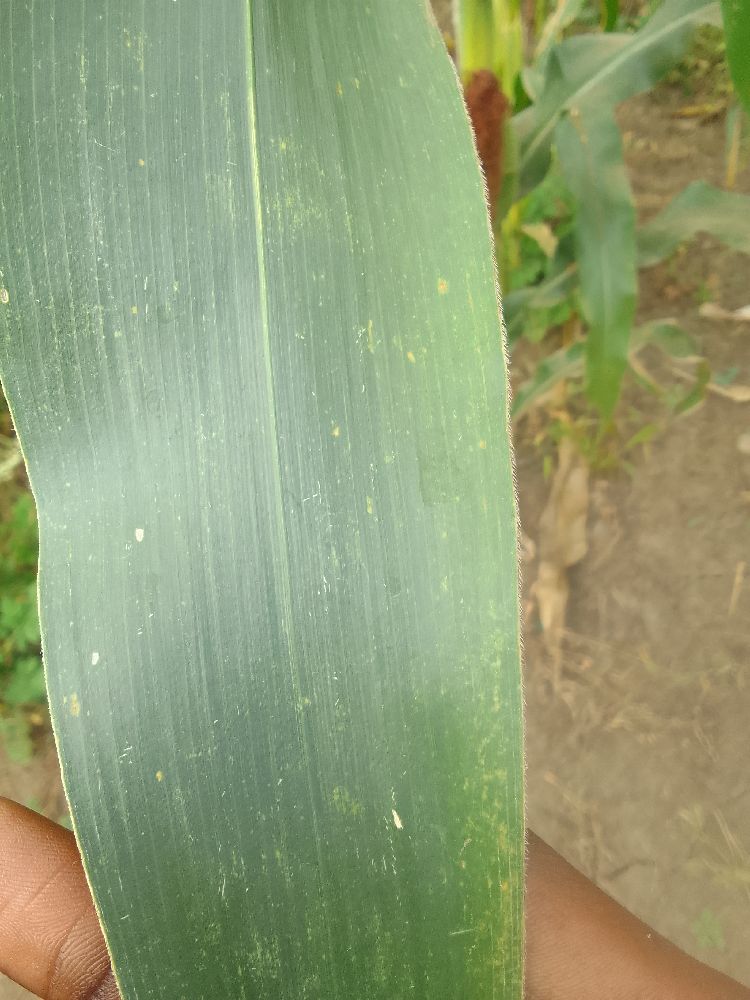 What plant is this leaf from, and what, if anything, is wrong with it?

maize, healthy
